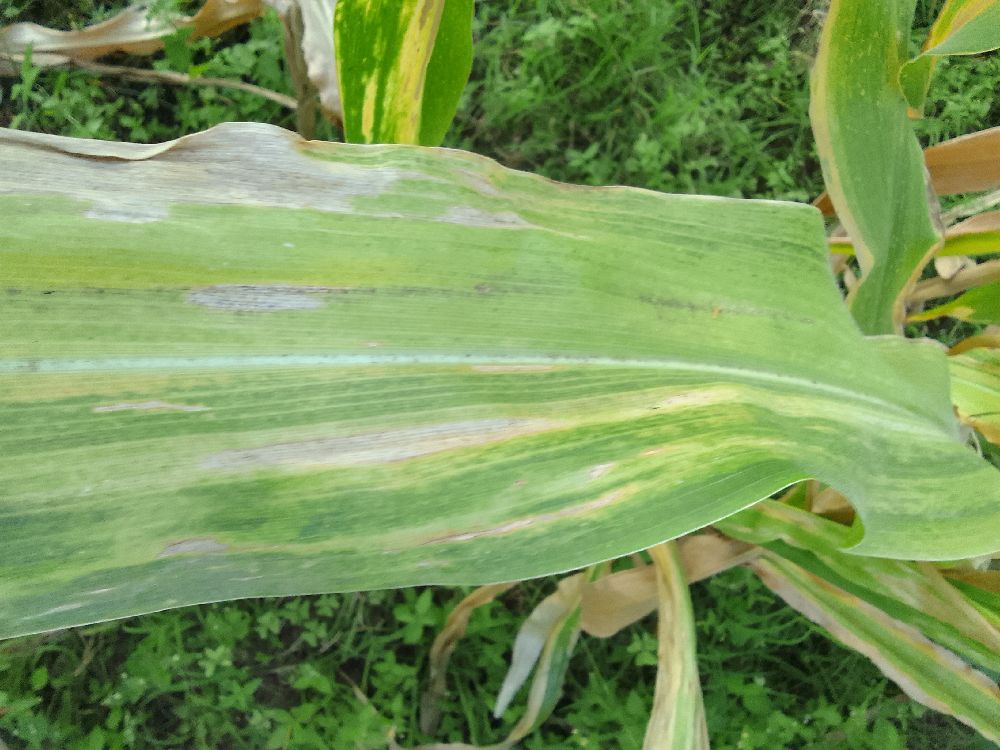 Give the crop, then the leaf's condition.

maize, maize lethal necrosis
